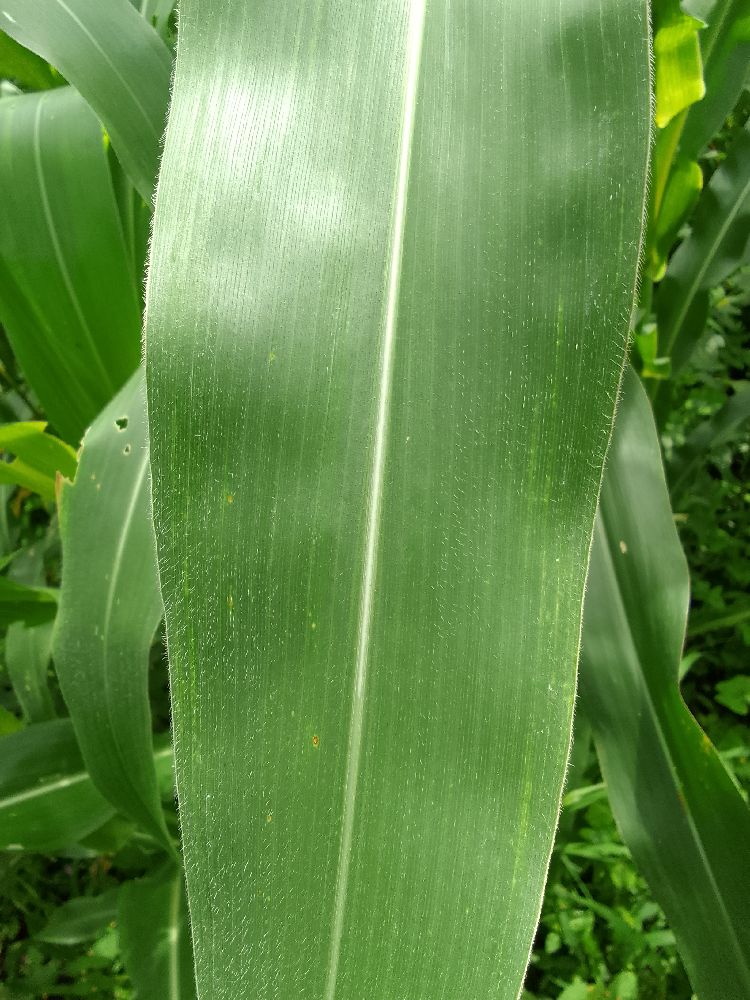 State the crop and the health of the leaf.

maize, healthy
